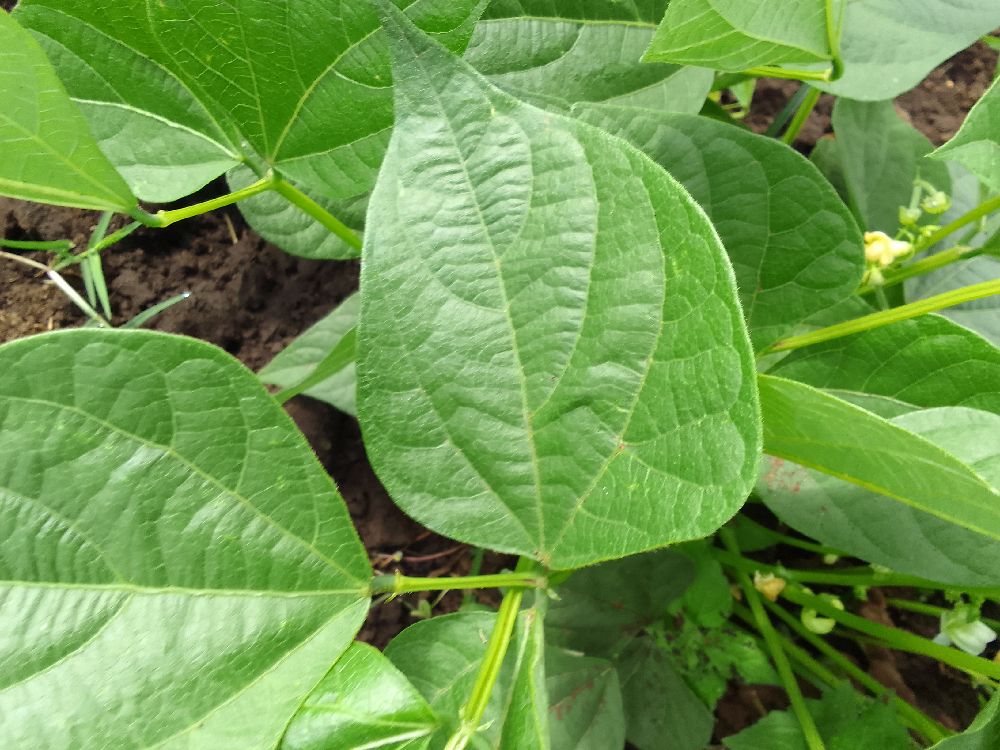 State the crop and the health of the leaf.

common bean, healthy
